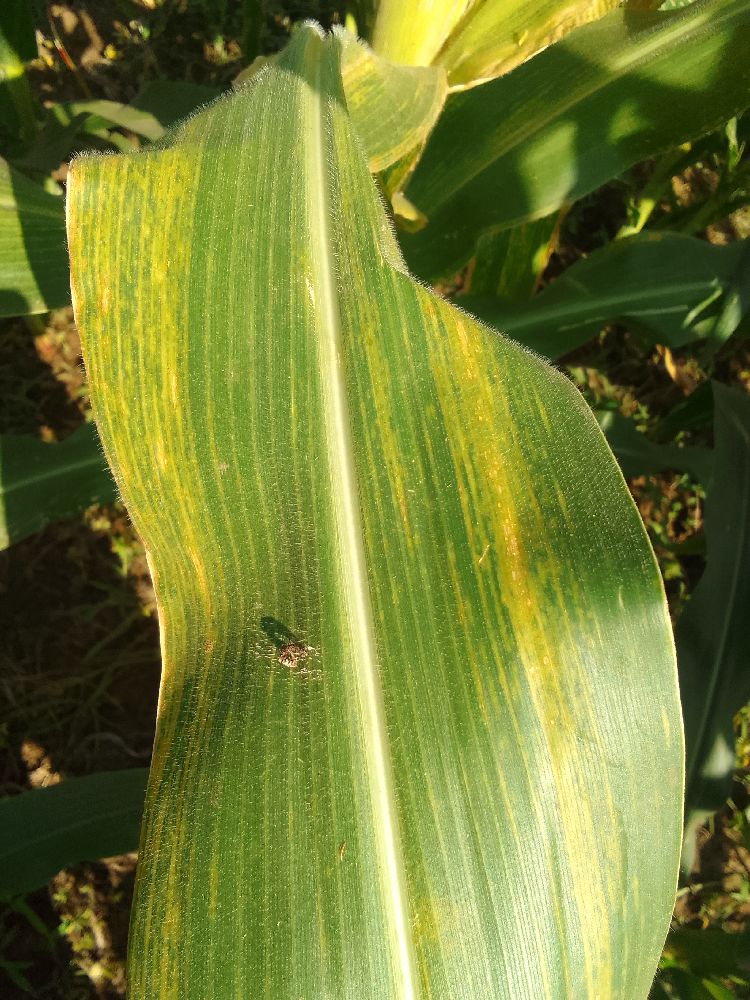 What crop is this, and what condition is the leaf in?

maize, maize lethal necrosis
